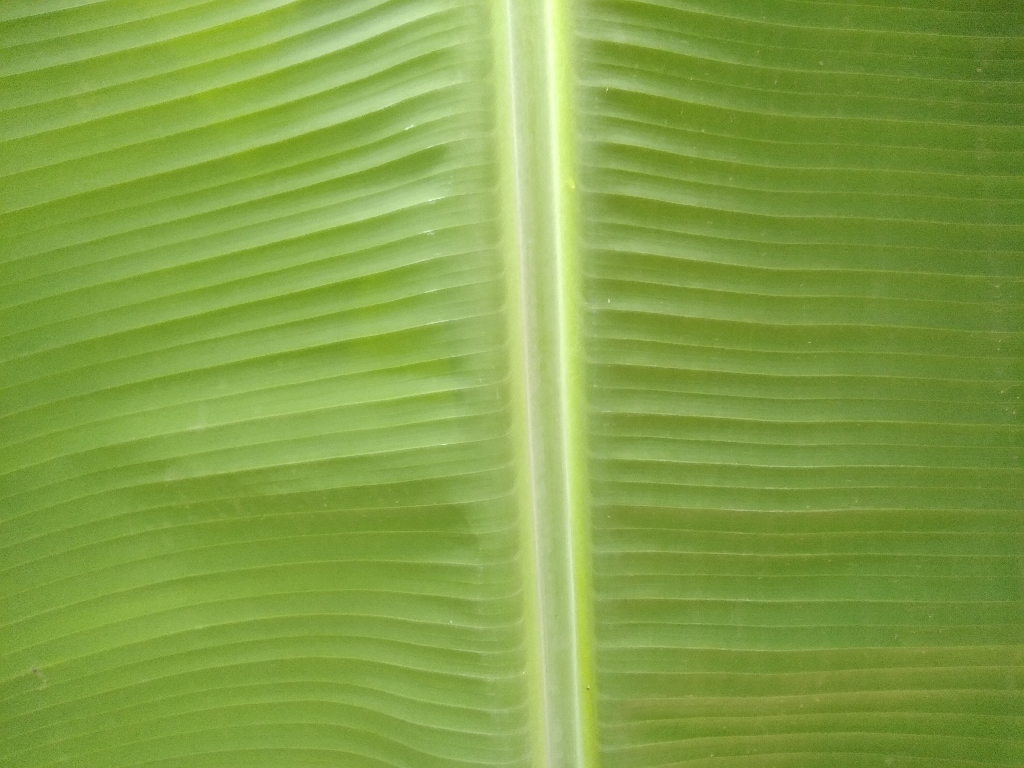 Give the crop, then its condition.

banana, healthy
